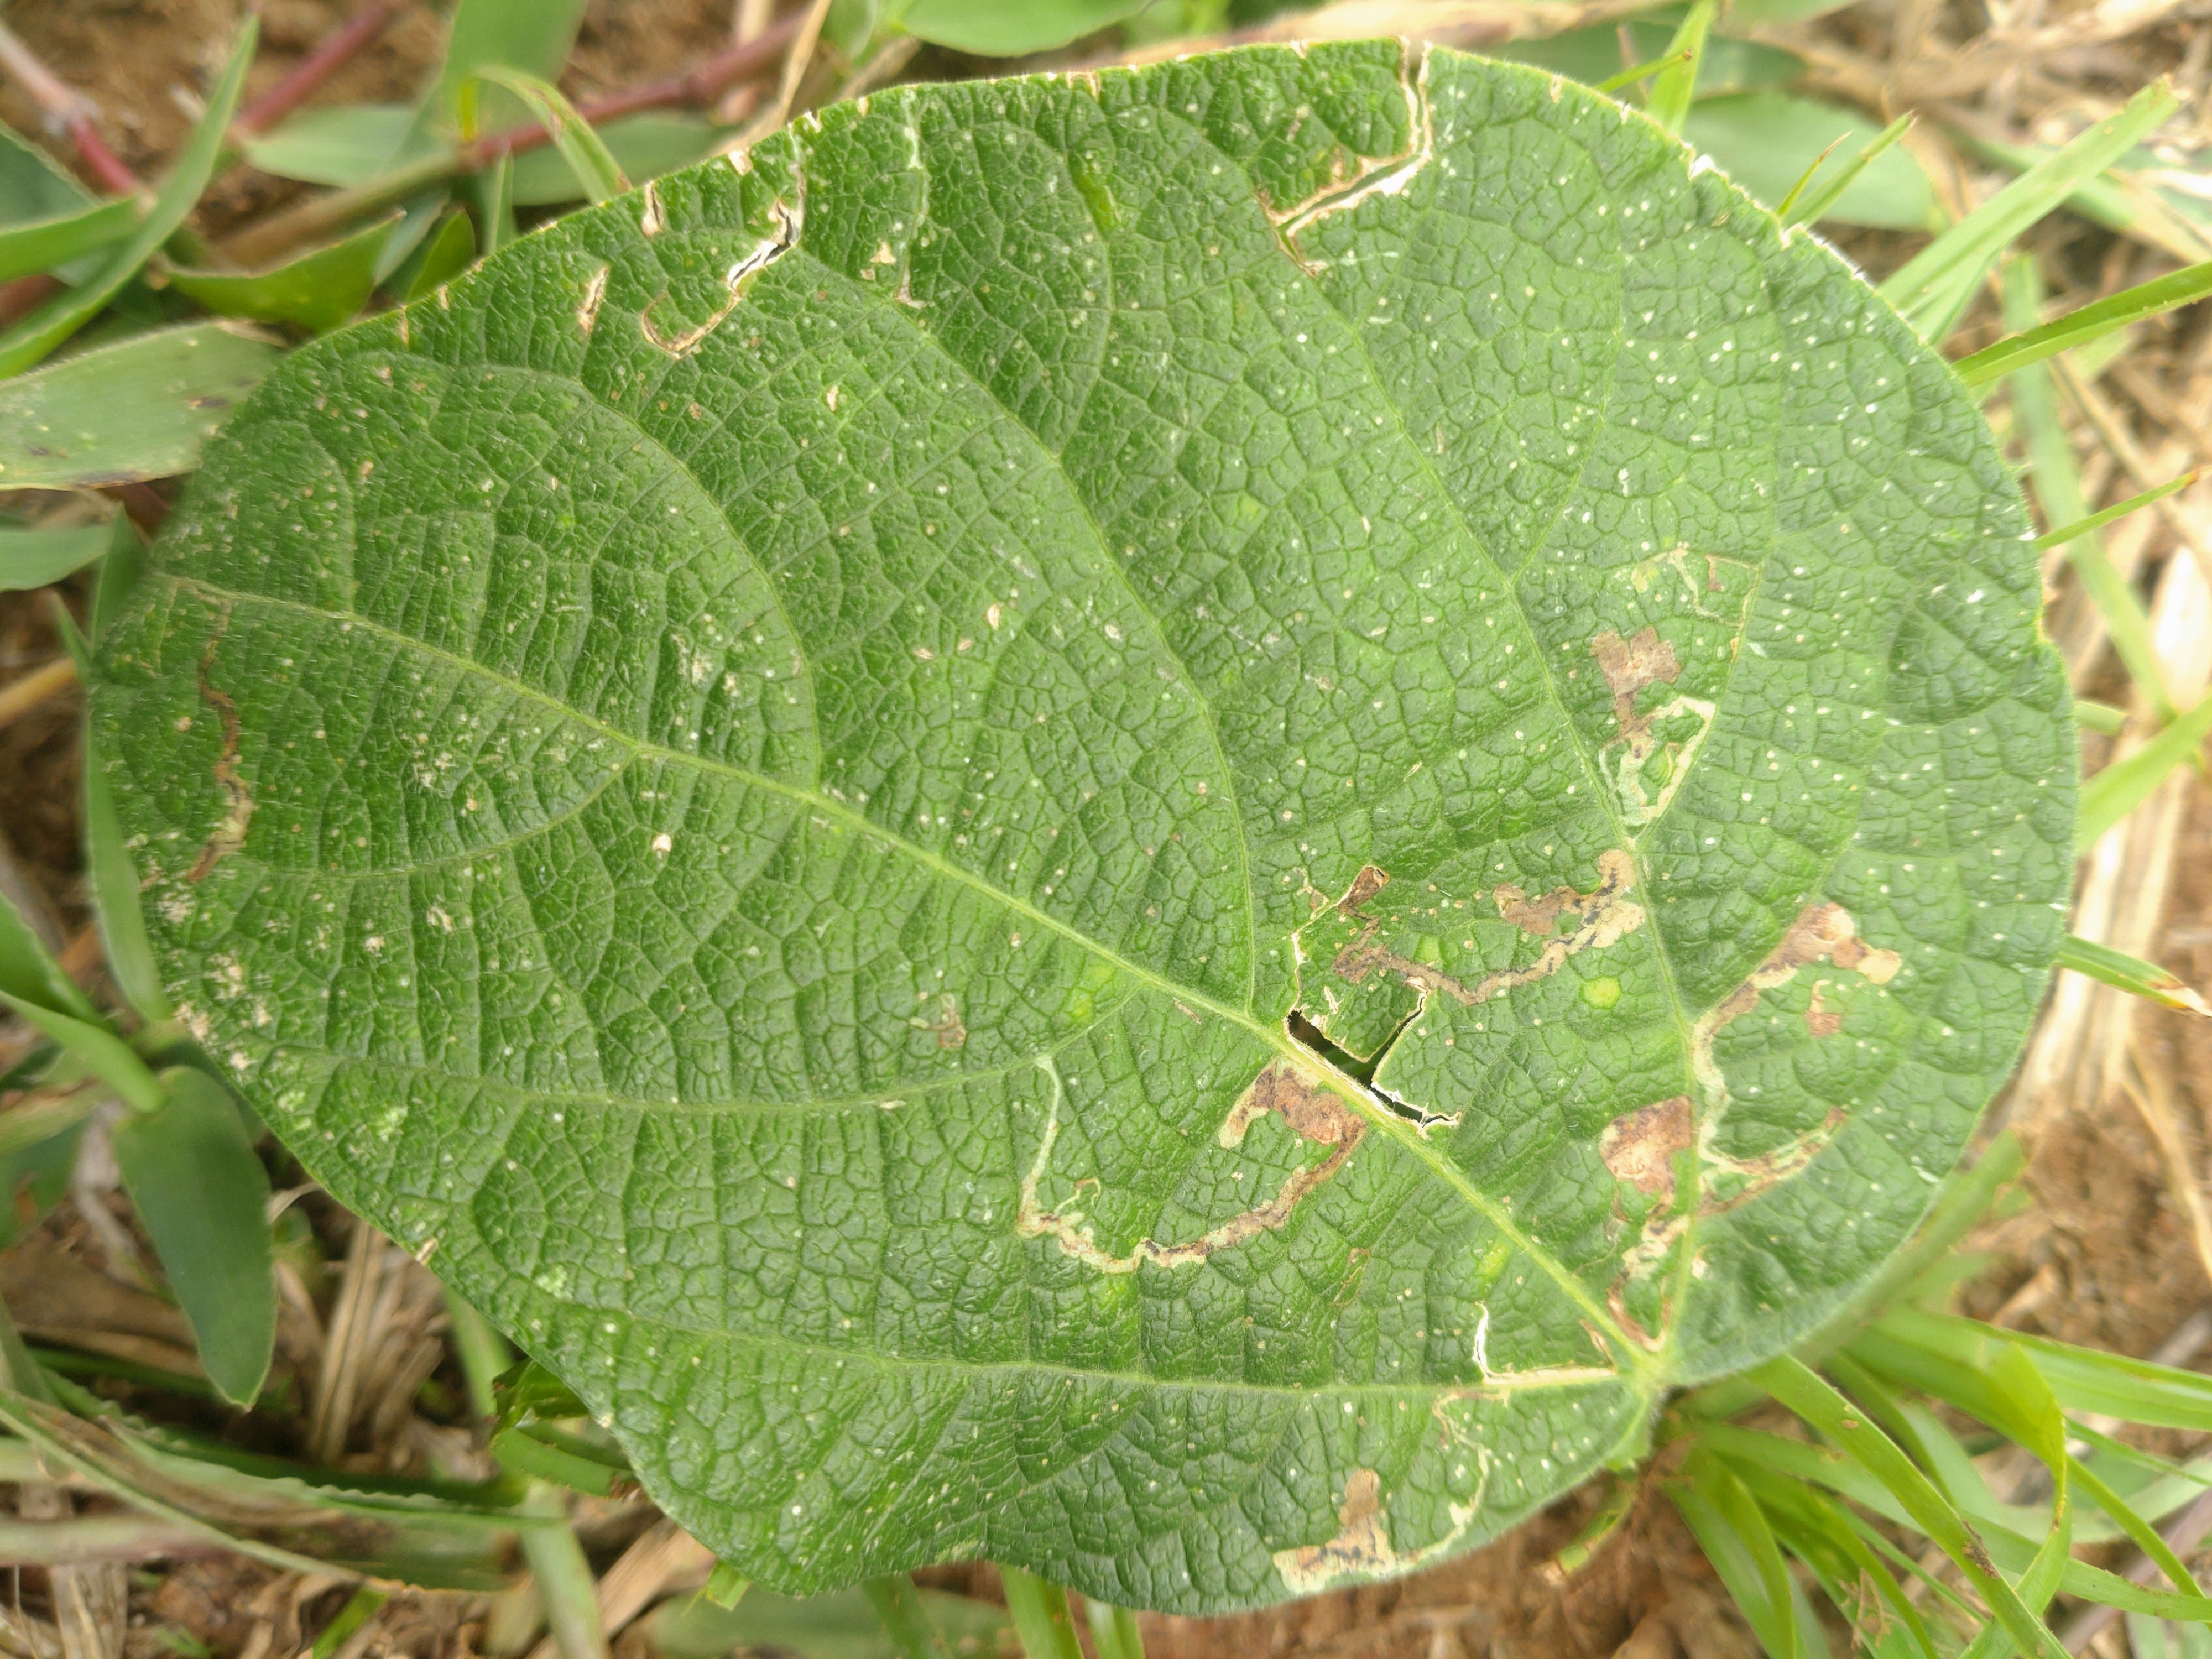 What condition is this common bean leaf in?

anthracnose
